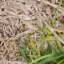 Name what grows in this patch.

grass
